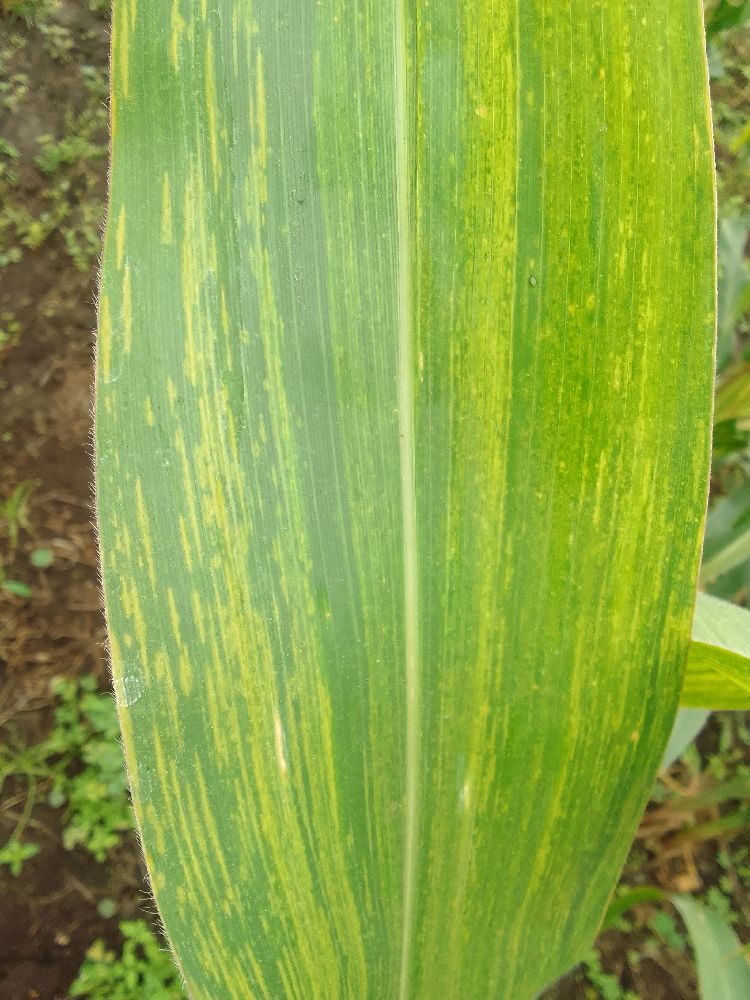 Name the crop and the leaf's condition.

maize, maize lethal necrosis
